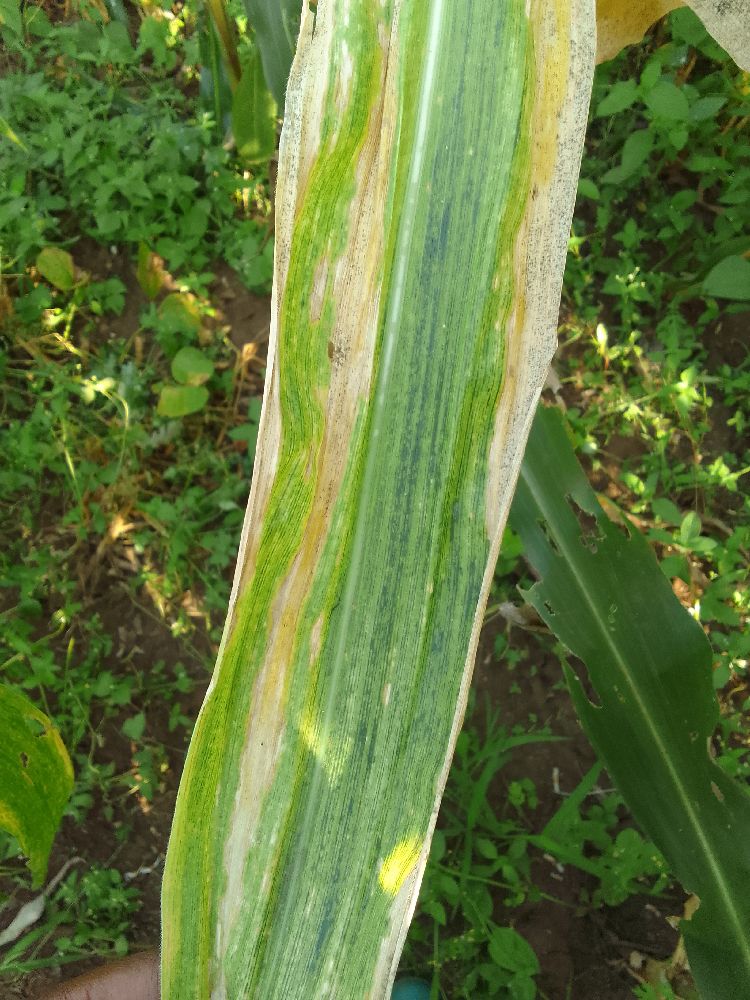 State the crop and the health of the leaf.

maize, maize lethal necrosis
